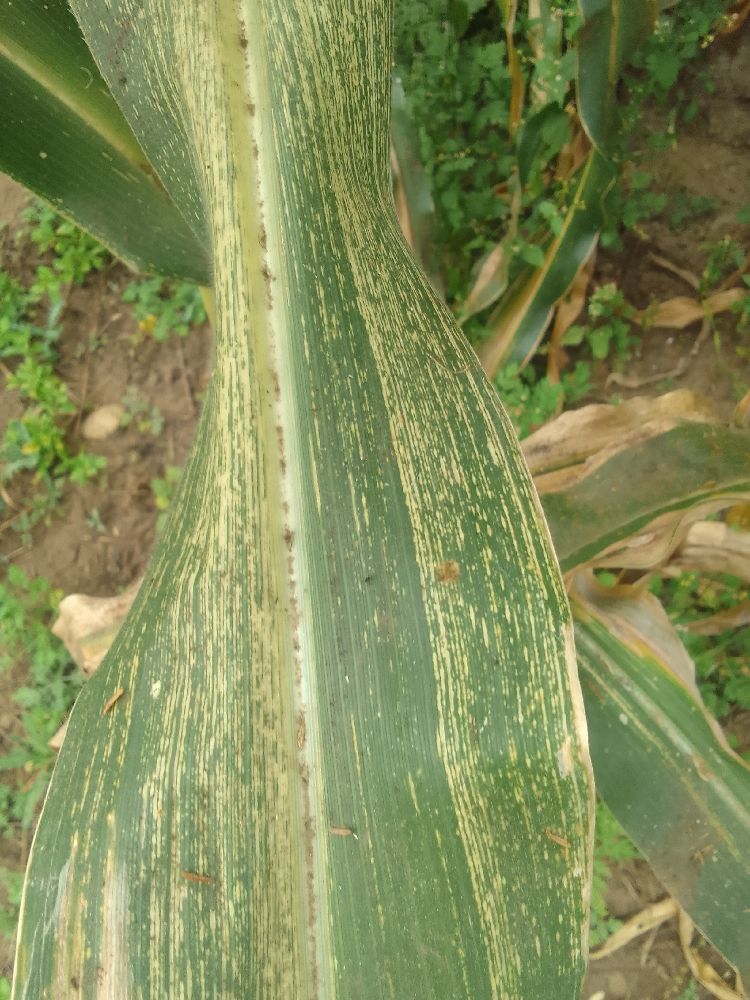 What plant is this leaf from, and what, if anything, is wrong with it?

maize, maize streak virus
